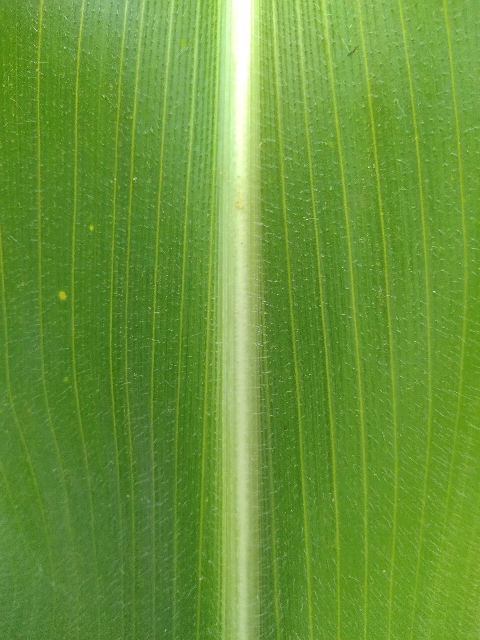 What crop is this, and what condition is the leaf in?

maize, healthy
